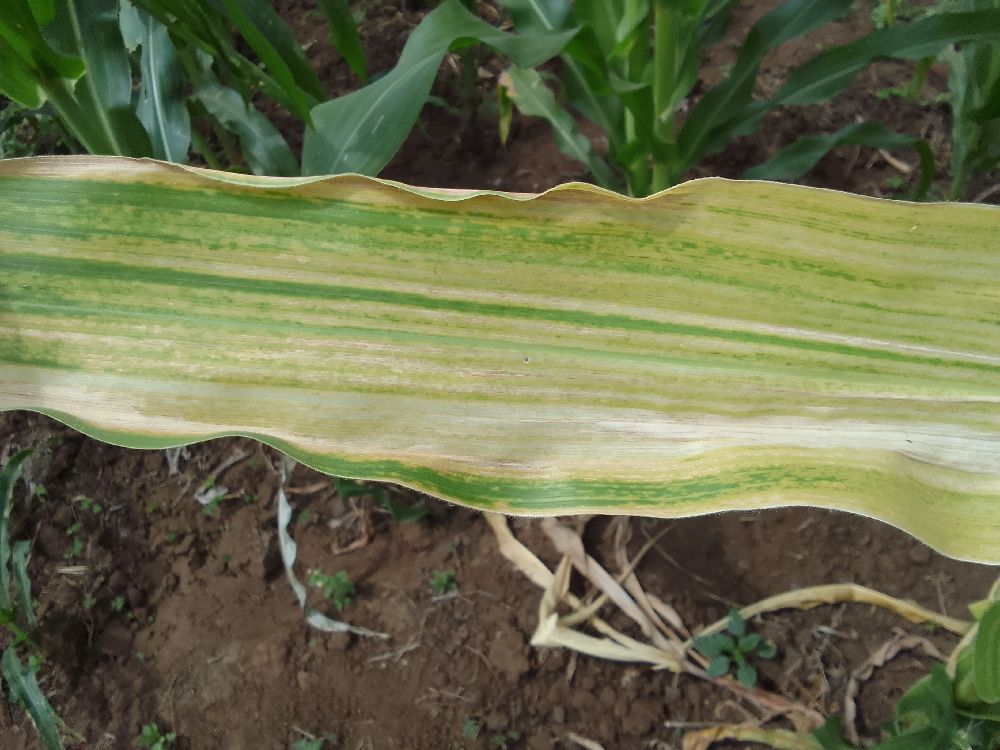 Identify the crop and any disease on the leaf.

maize, maize lethal necrosis
